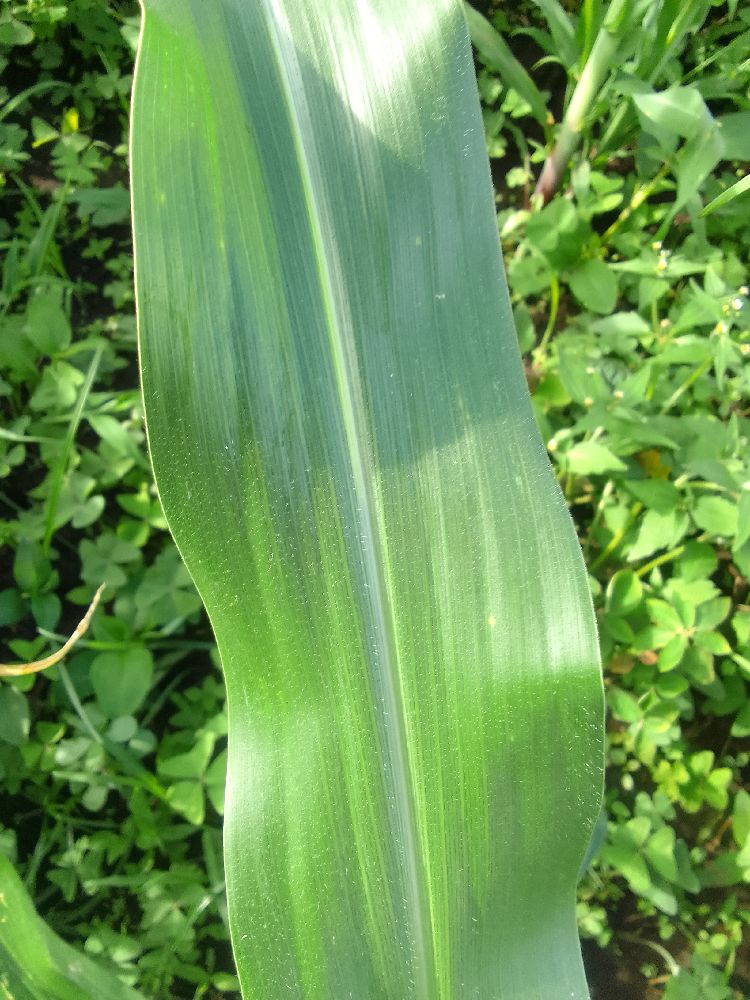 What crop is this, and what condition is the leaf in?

maize, healthy
